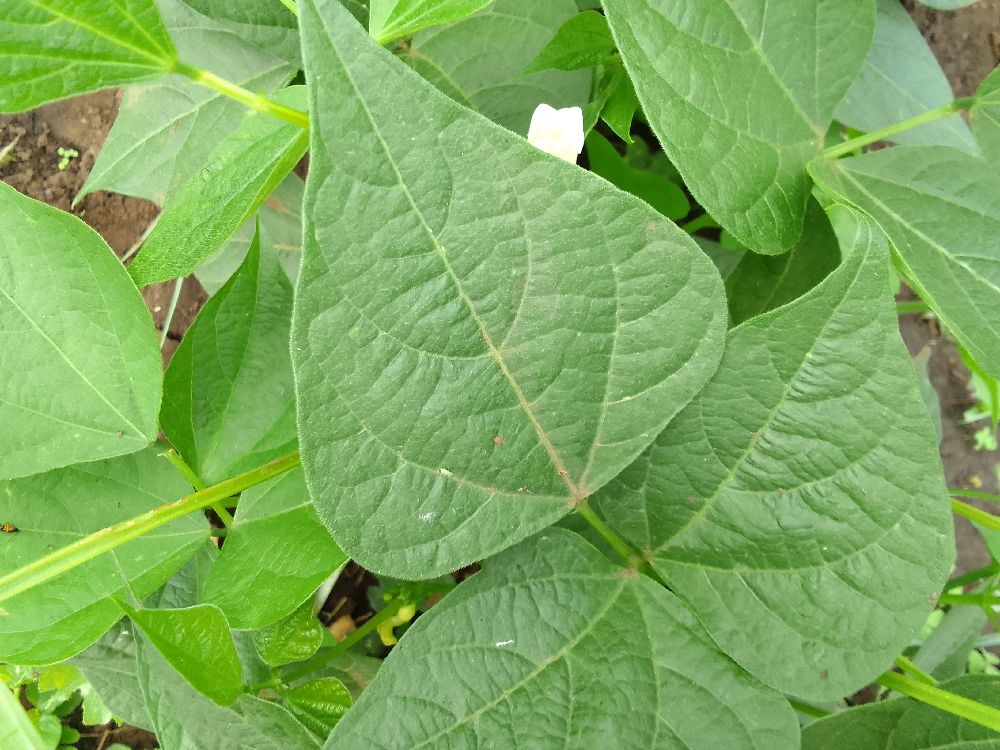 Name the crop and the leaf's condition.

common bean, healthy
